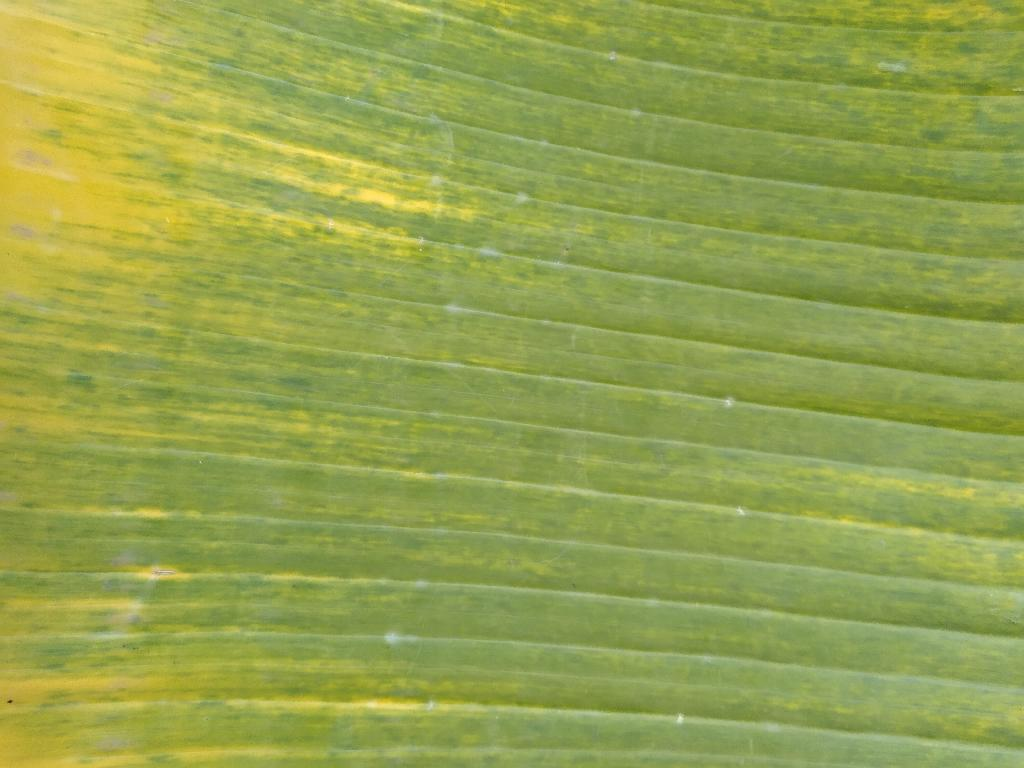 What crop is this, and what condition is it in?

banana, fusarium wilt race 1
